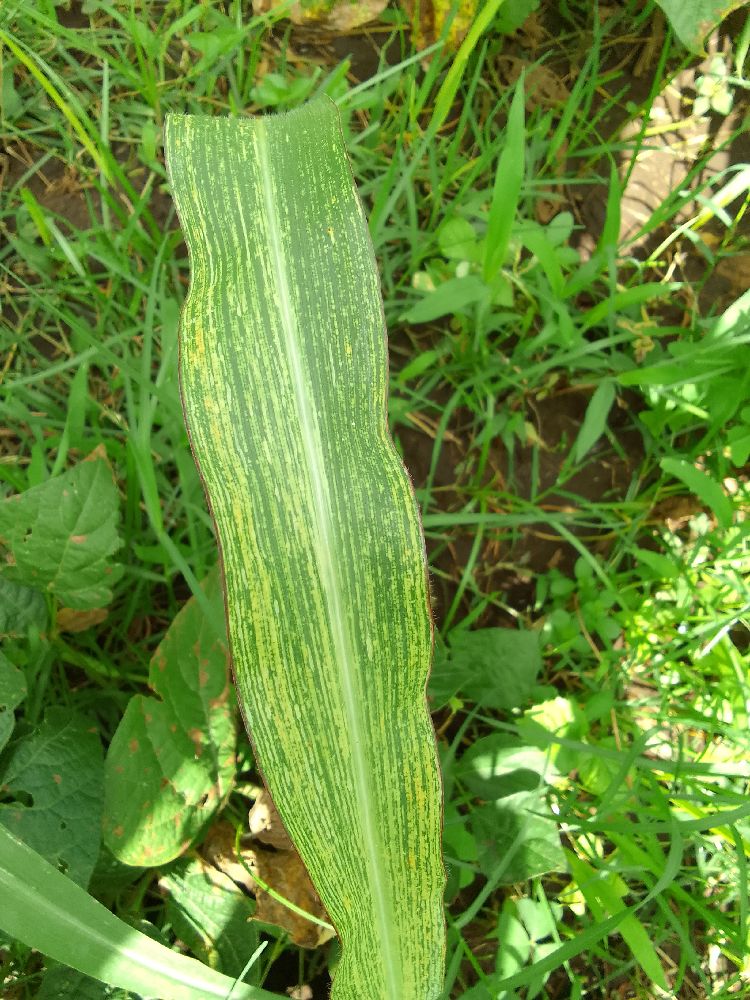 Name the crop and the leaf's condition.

maize, maize streak virus
